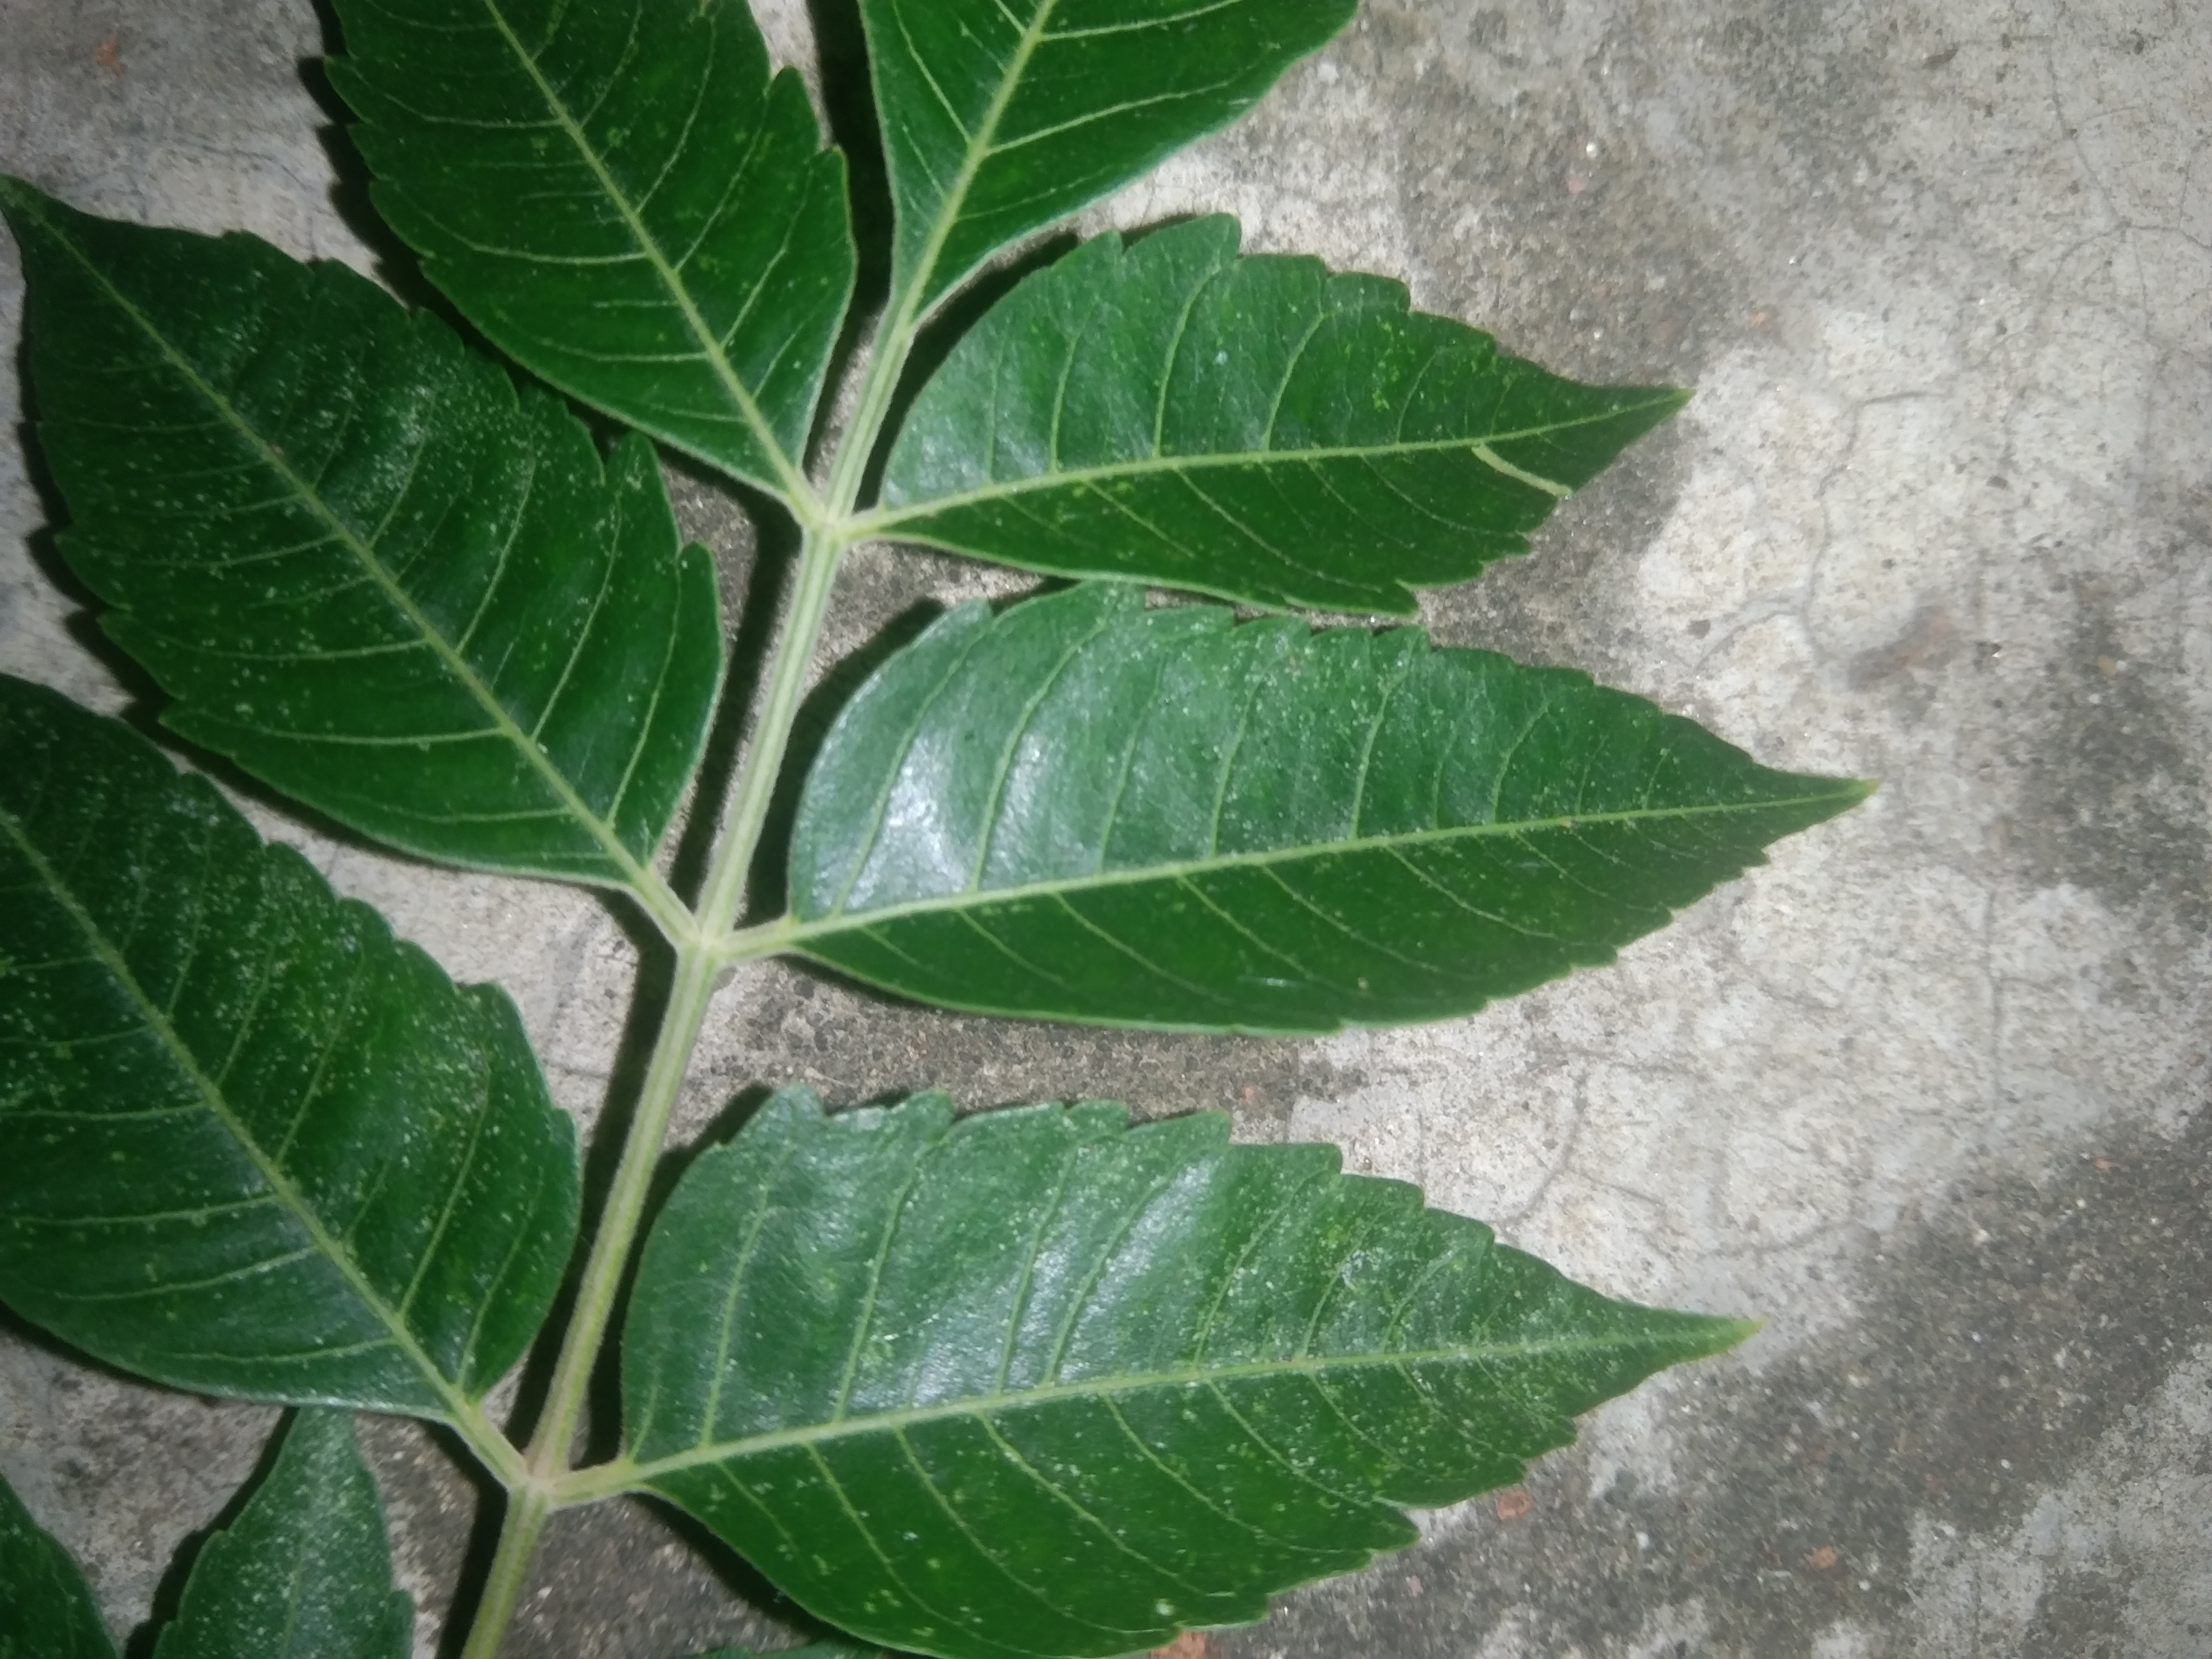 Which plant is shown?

neem
